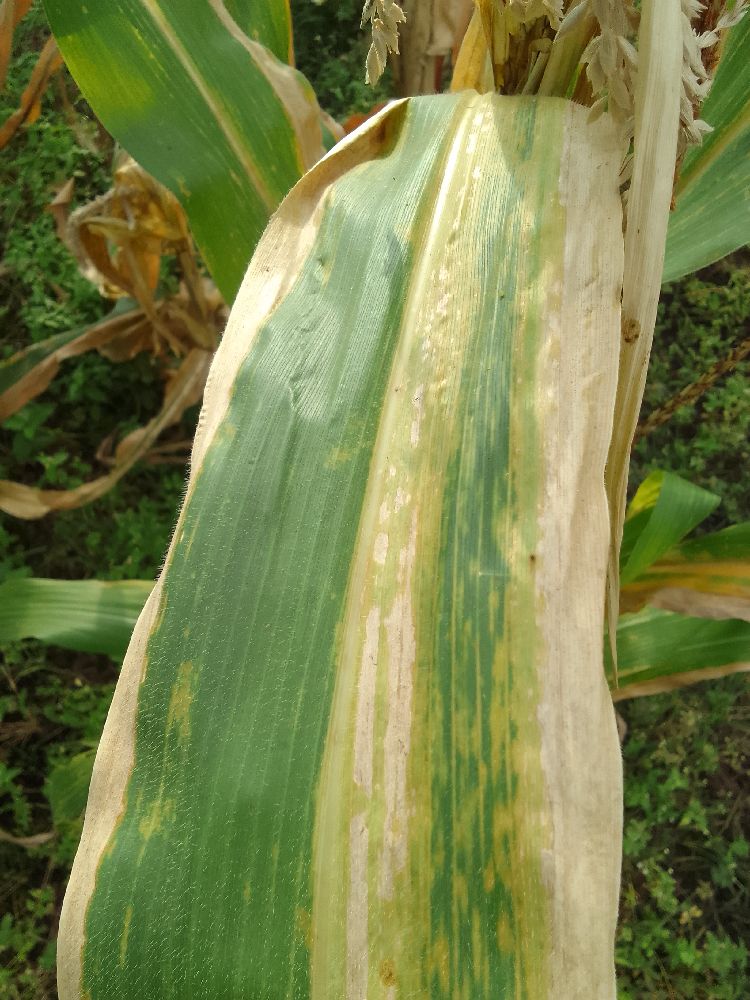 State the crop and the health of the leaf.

maize, maize lethal necrosis
